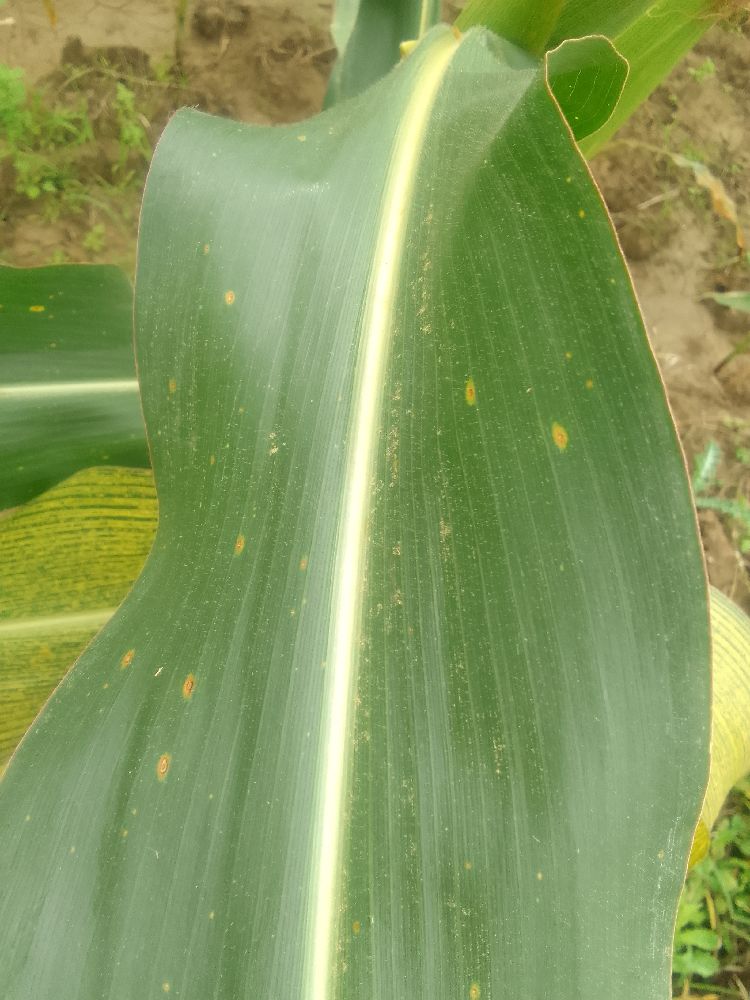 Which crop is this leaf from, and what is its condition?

maize, healthy
